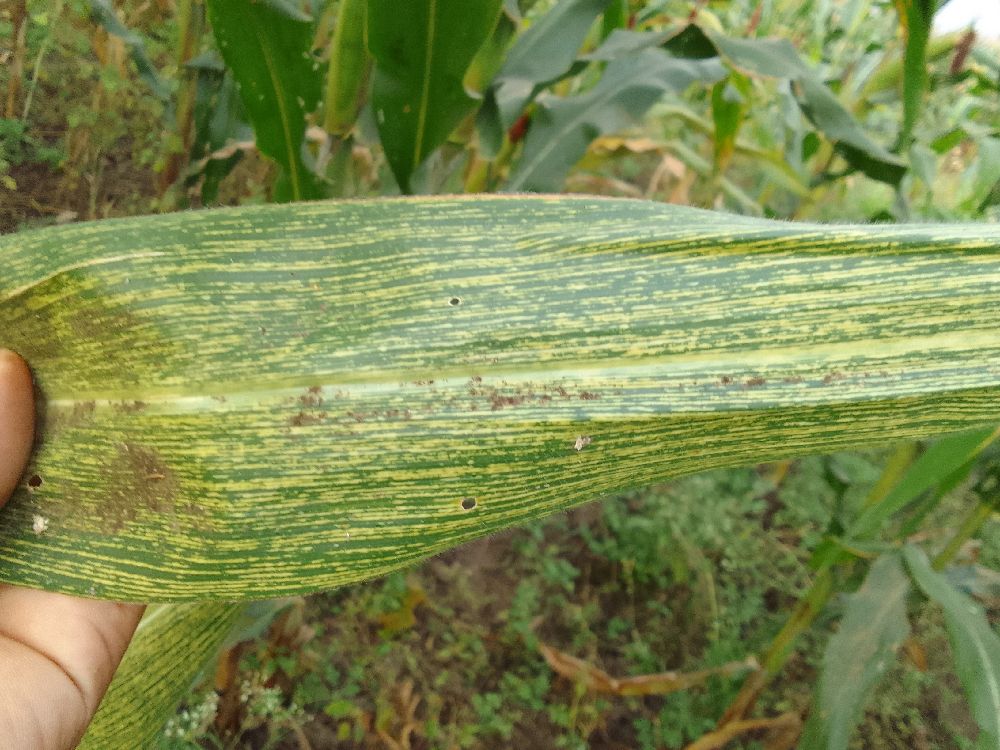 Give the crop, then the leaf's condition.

maize, maize streak virus
